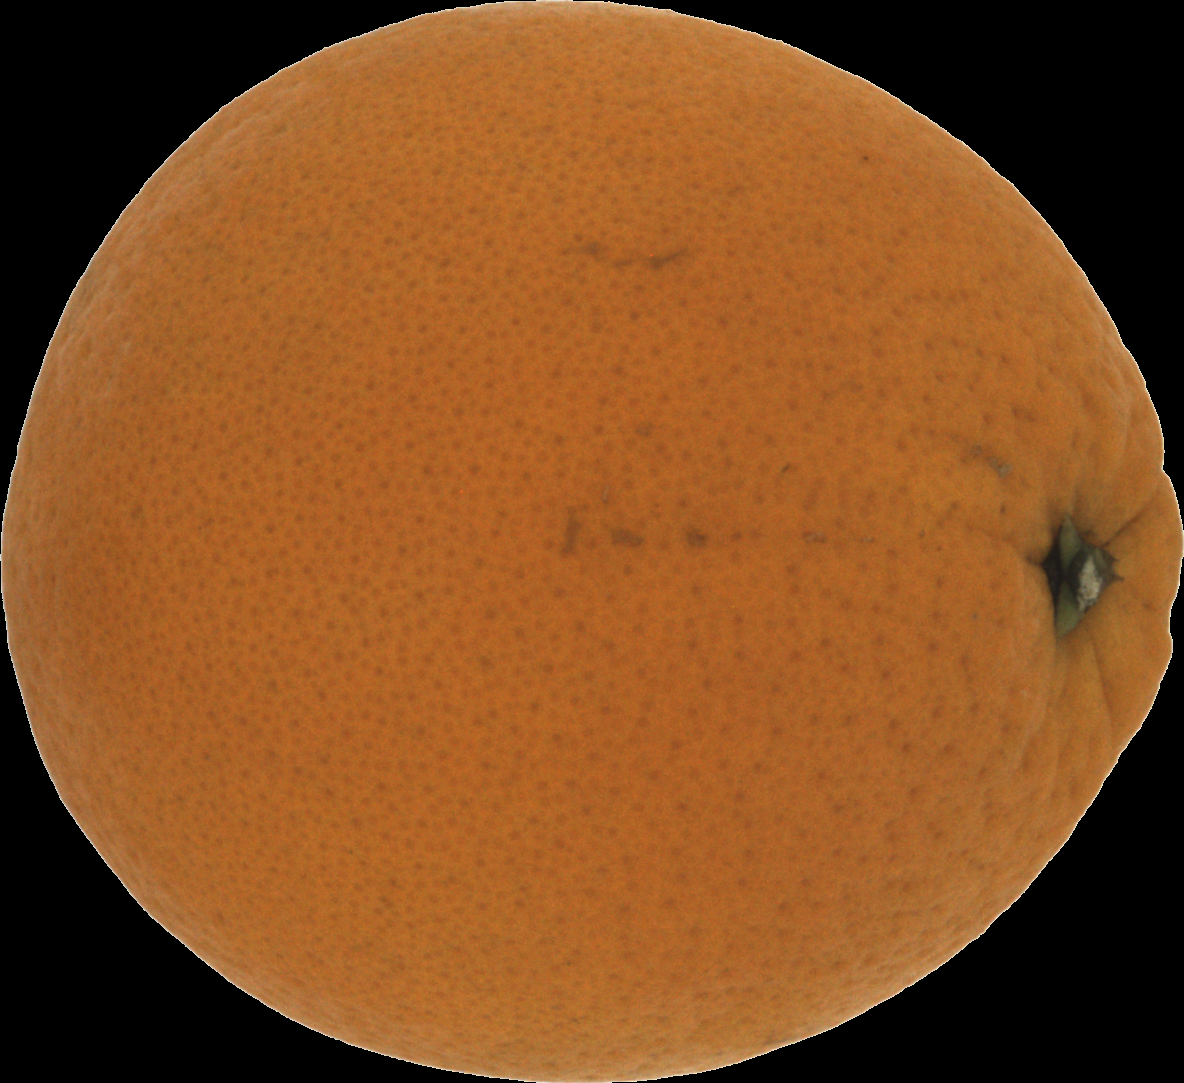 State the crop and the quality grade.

orange, good
